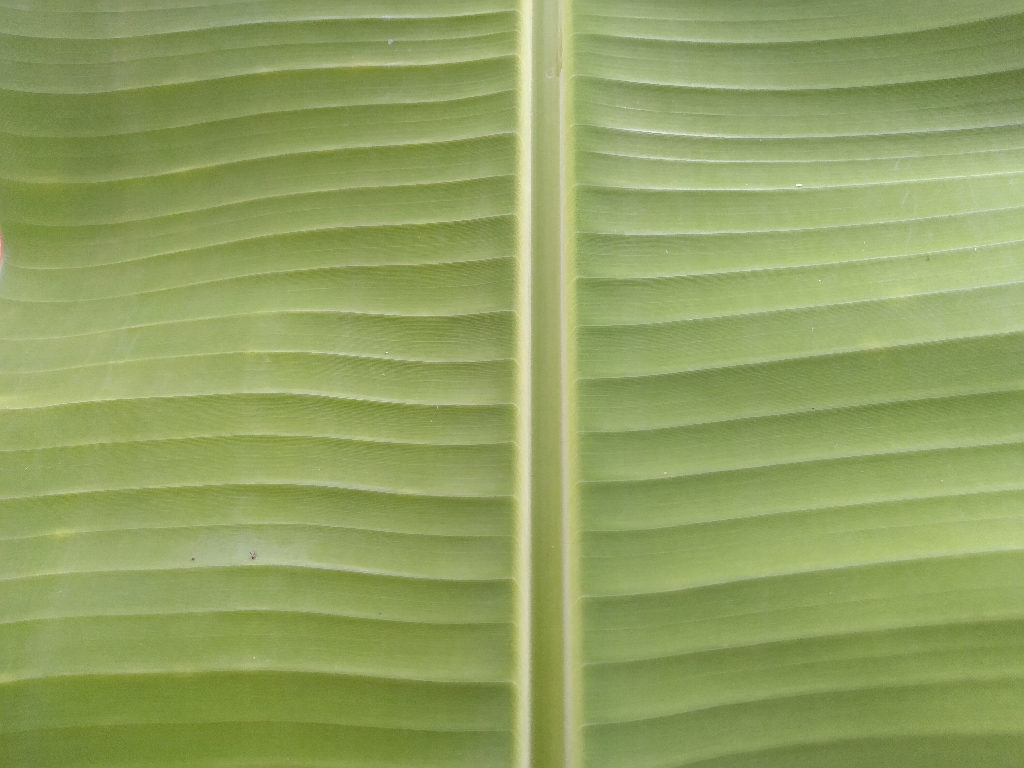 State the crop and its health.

banana, healthy
